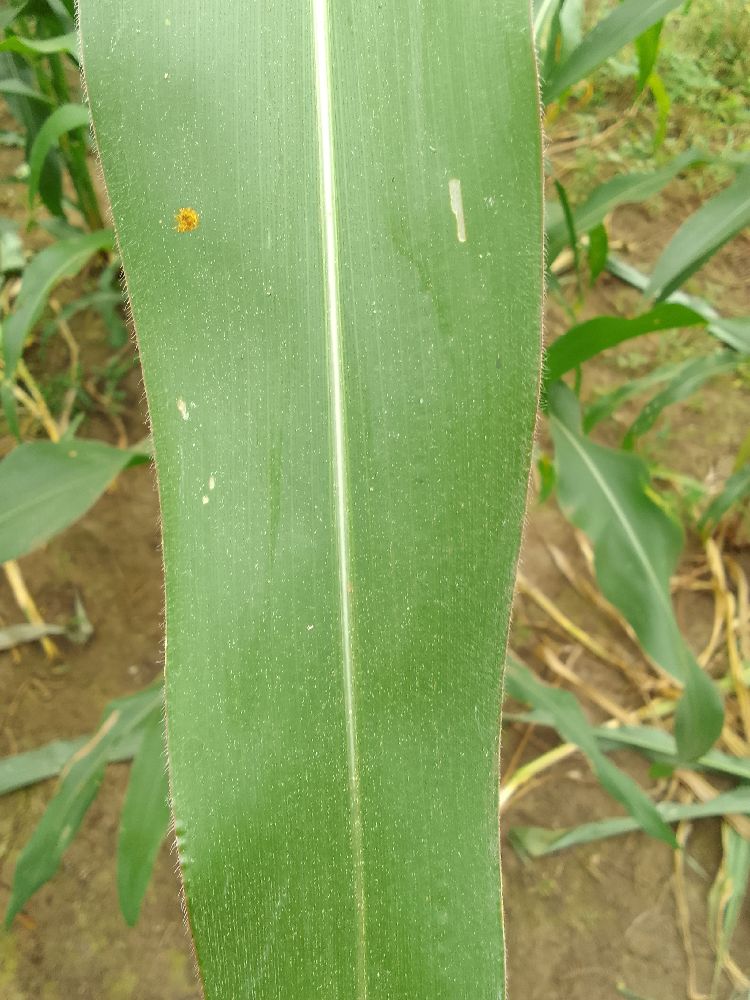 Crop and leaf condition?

maize, healthy
